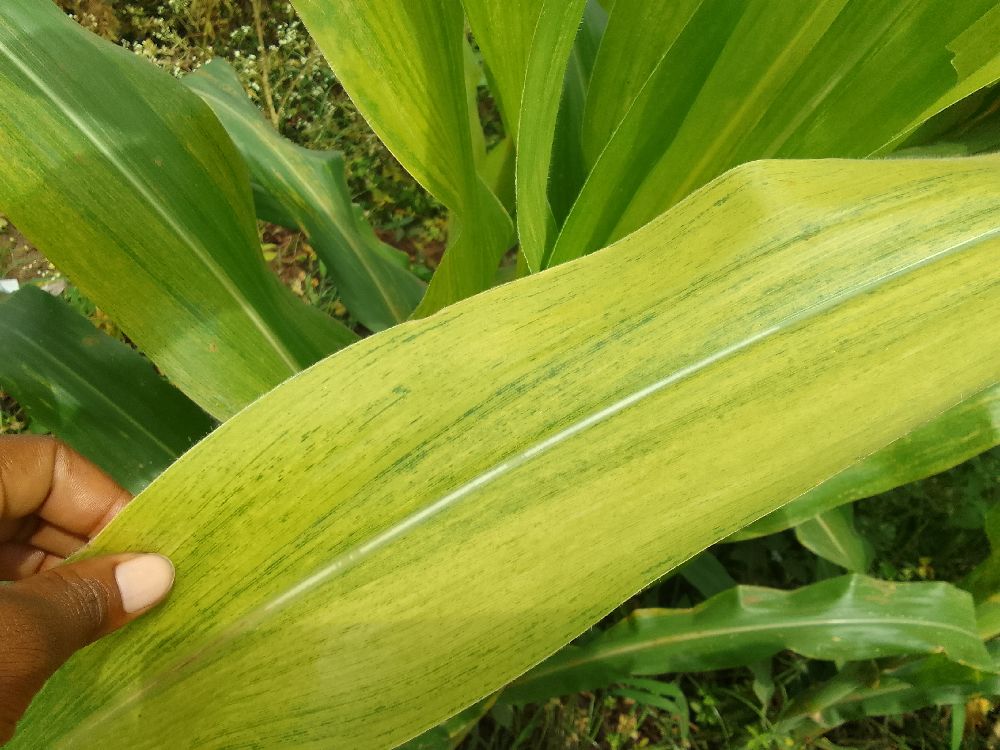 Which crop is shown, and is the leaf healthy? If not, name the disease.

maize, maize lethal necrosis
